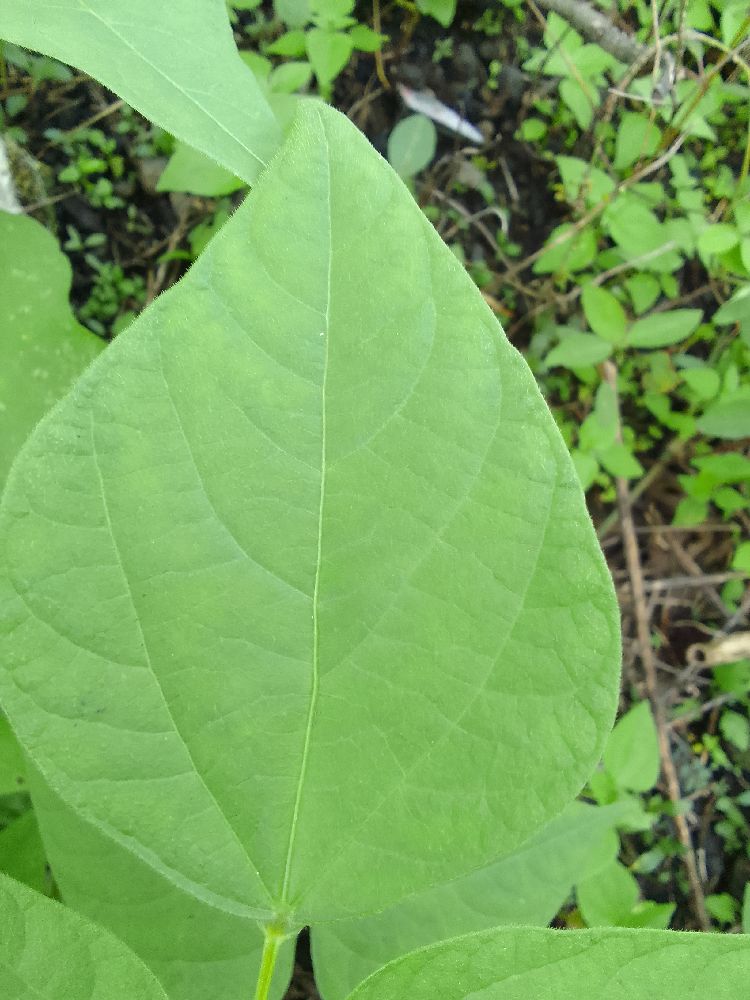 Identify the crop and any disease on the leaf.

common bean, healthy
